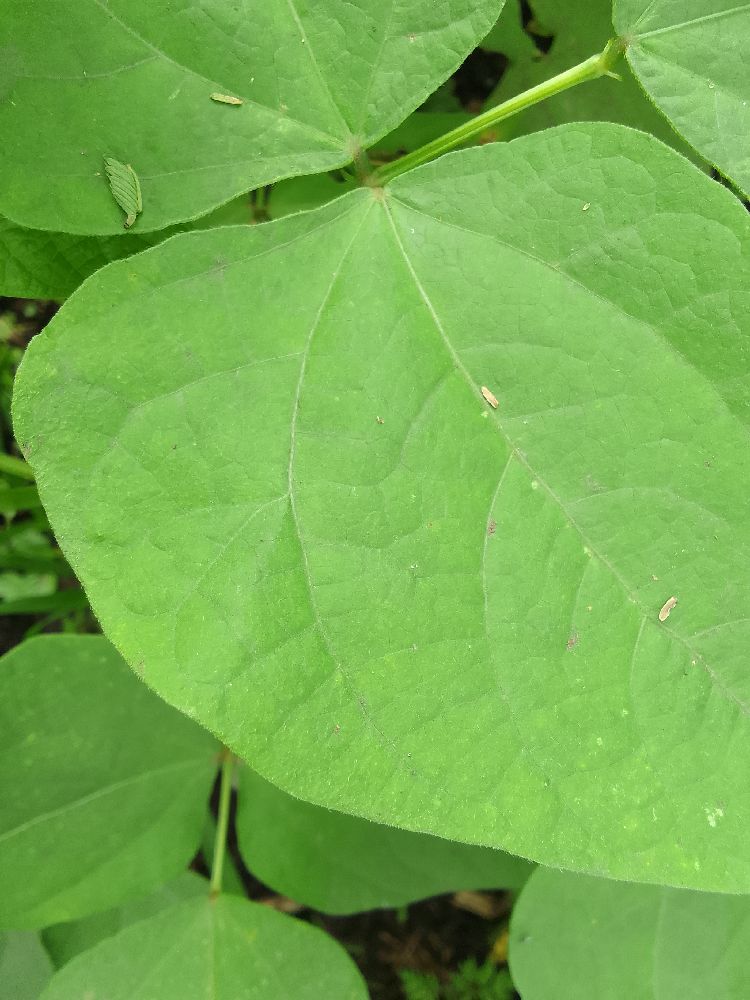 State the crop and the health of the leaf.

common bean, healthy
